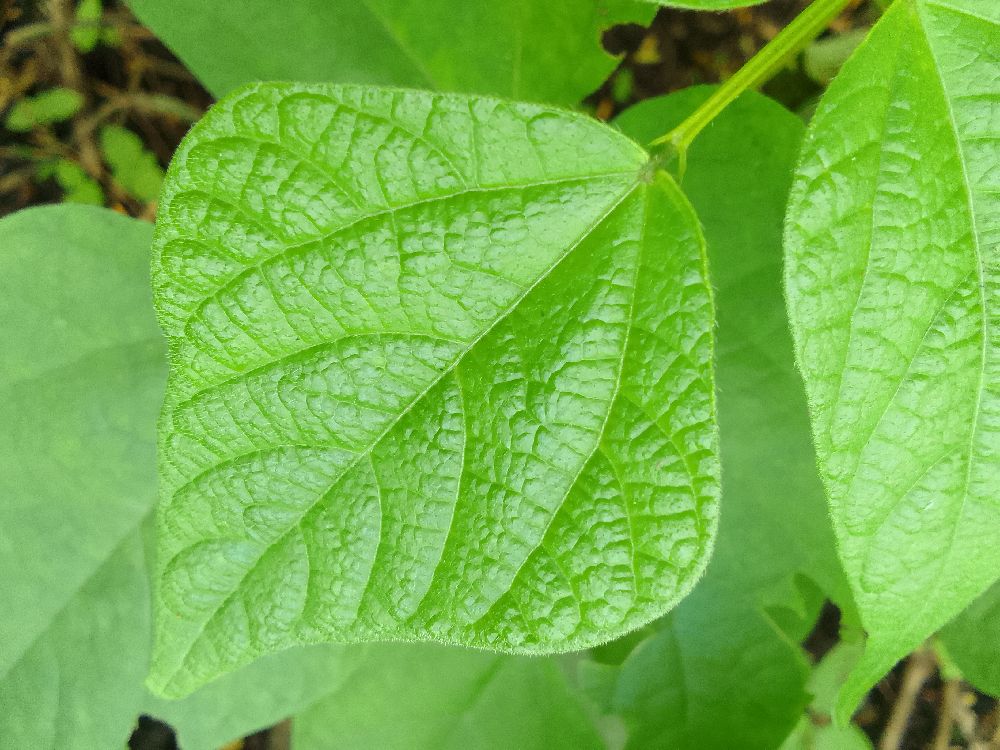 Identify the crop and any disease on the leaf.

common bean, healthy
